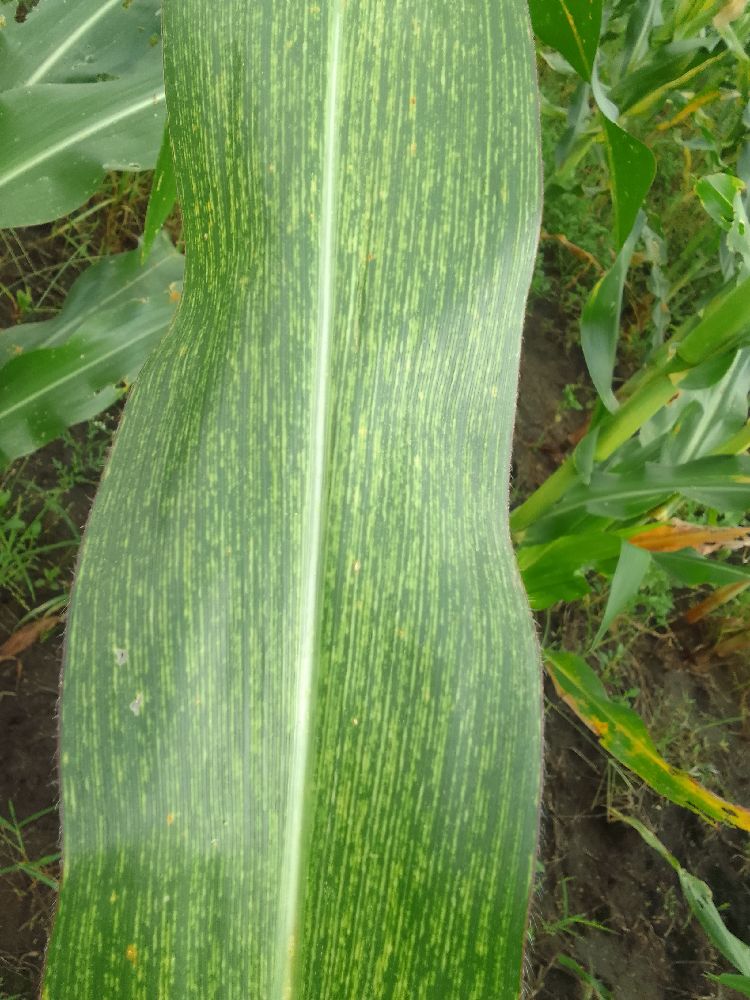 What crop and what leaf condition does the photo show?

maize, maize streak virus
